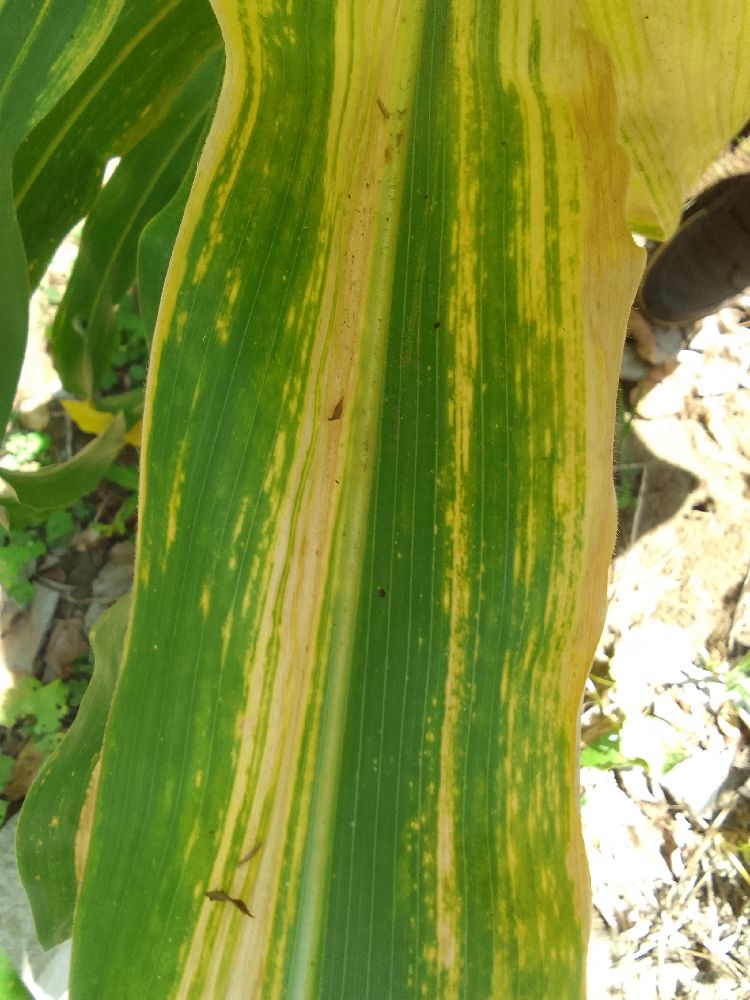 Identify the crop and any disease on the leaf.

maize, maize lethal necrosis
